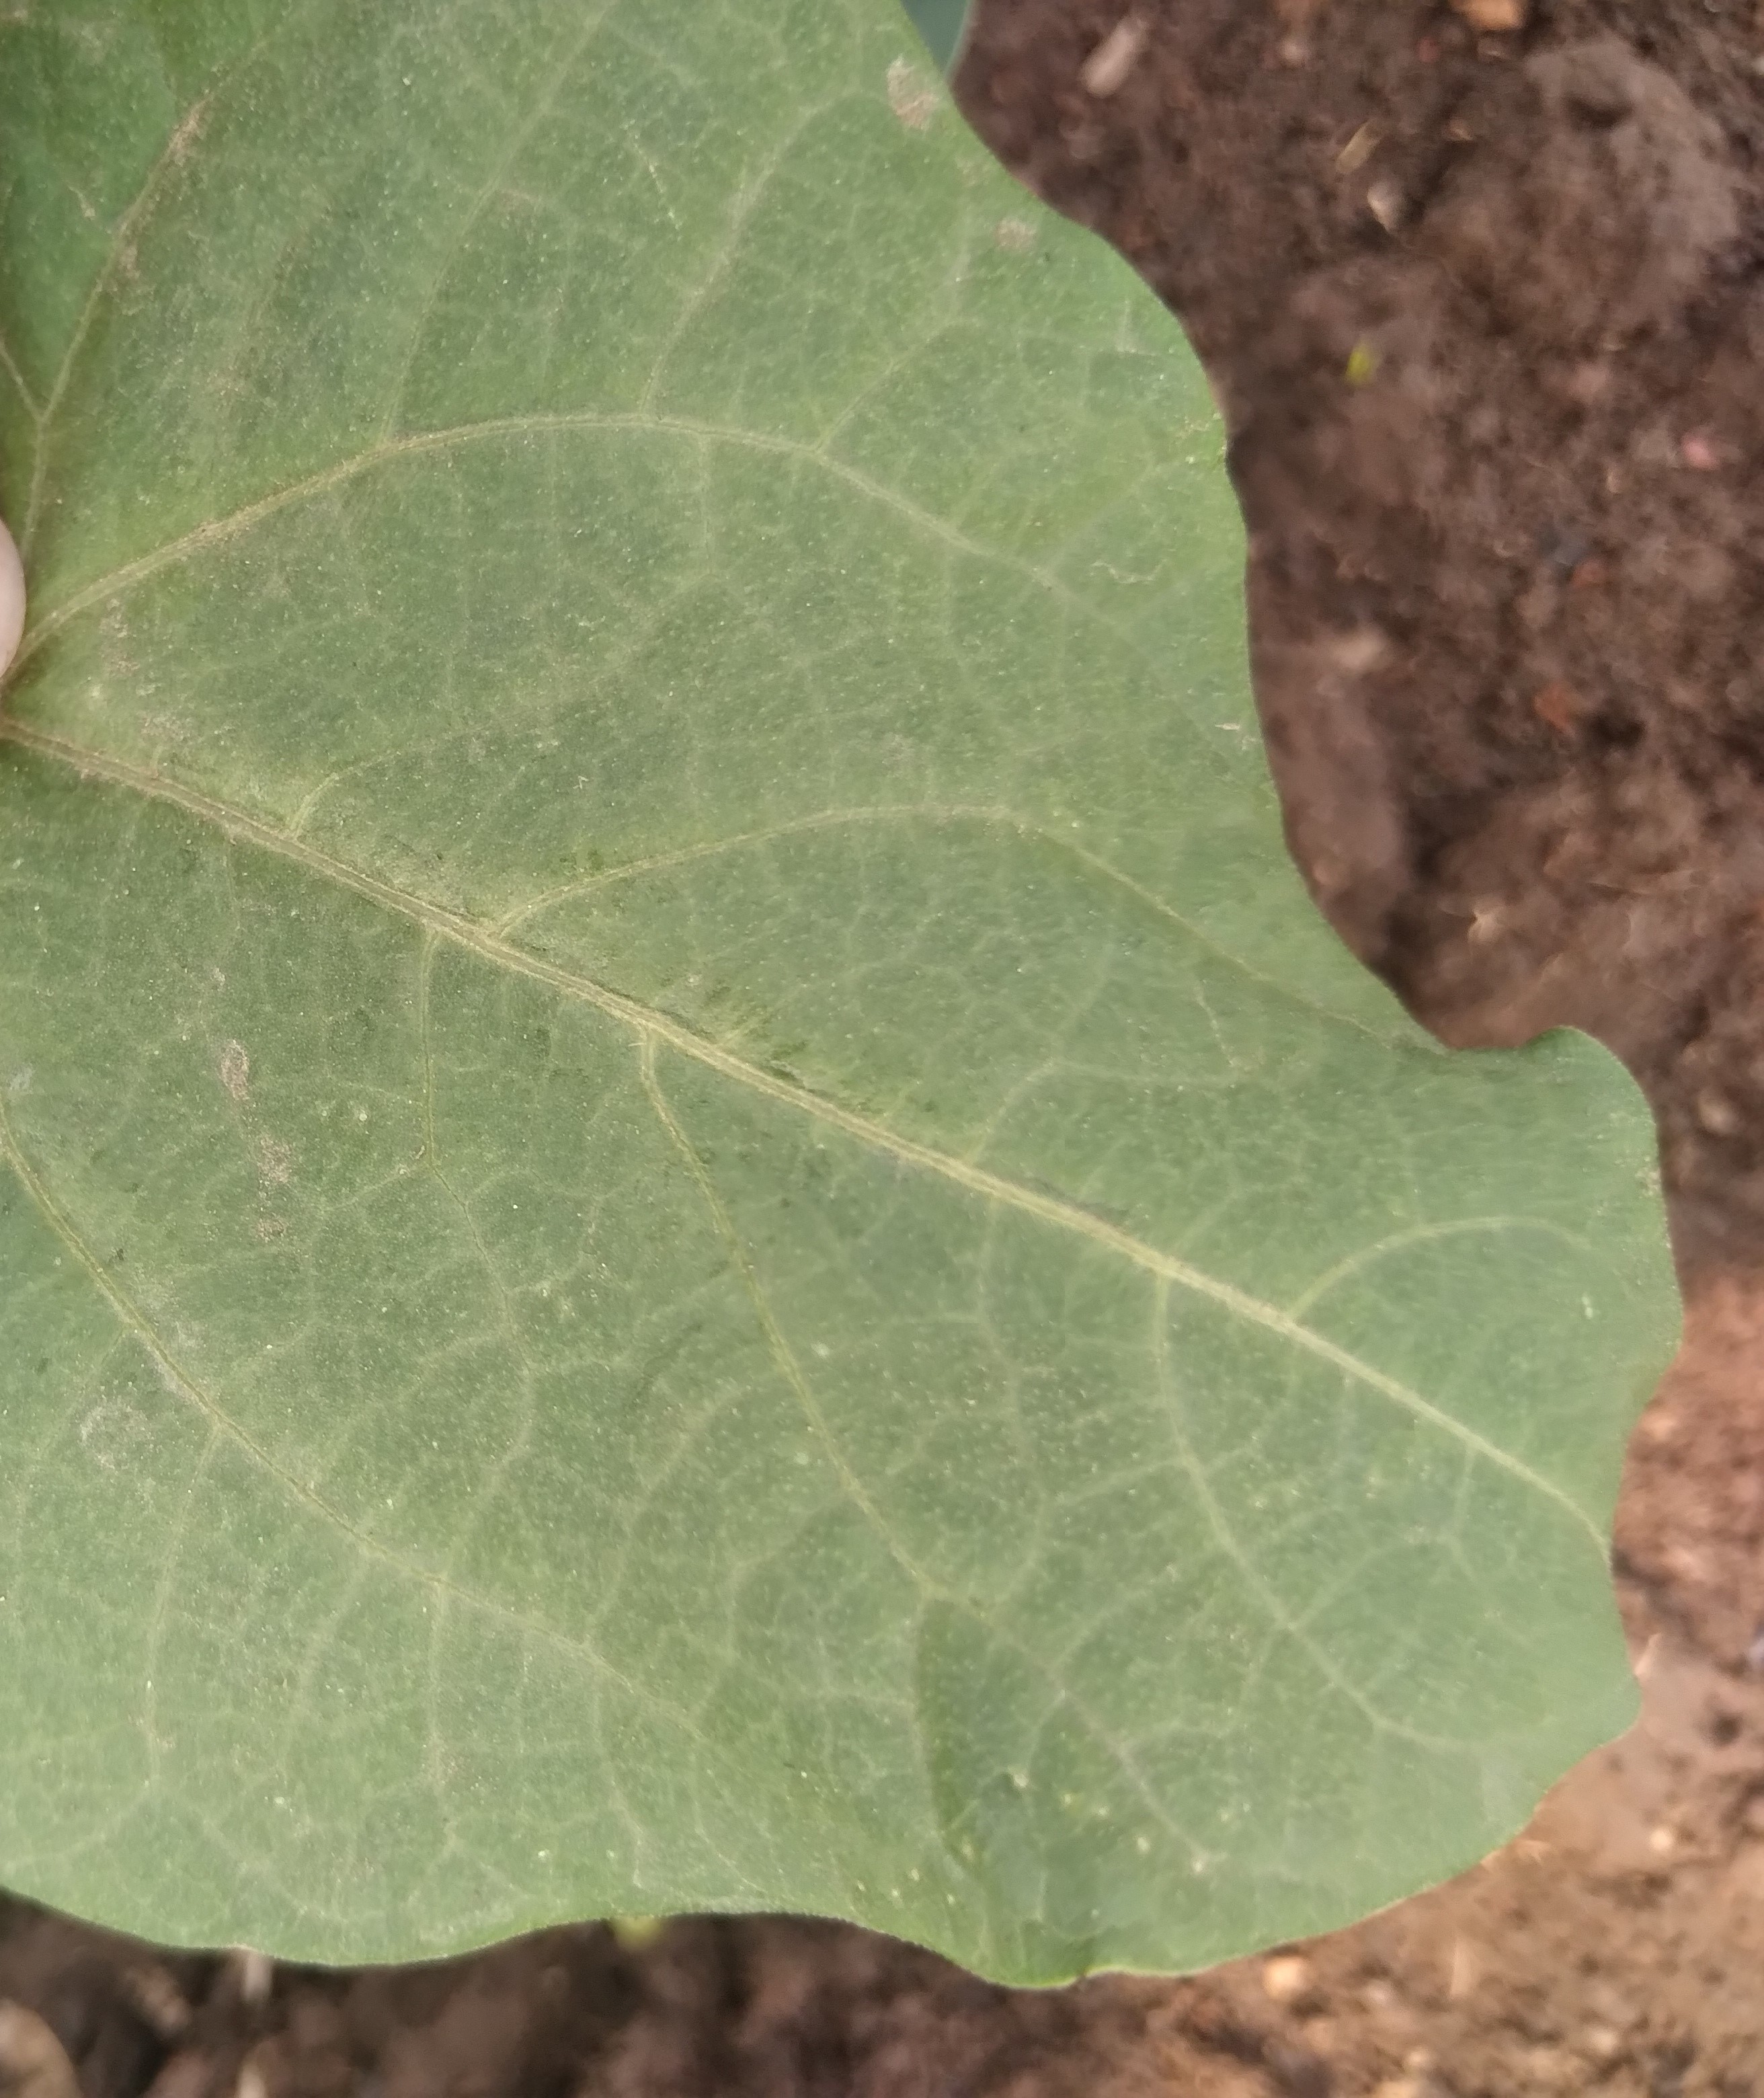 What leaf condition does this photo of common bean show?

healthy
